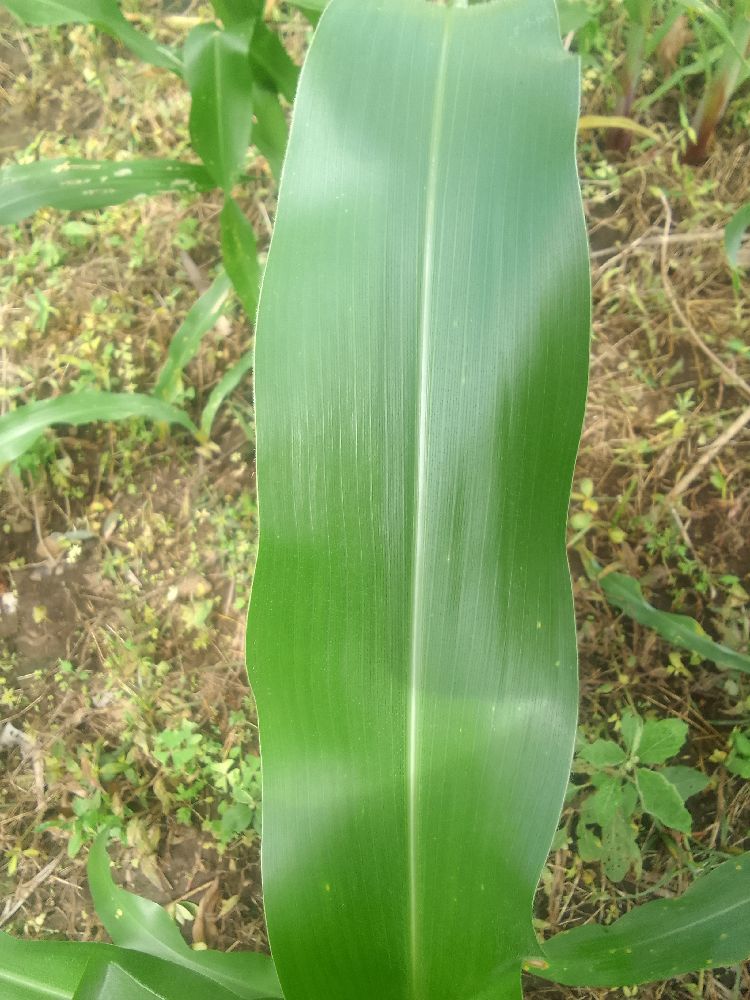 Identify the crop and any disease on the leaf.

maize, healthy
